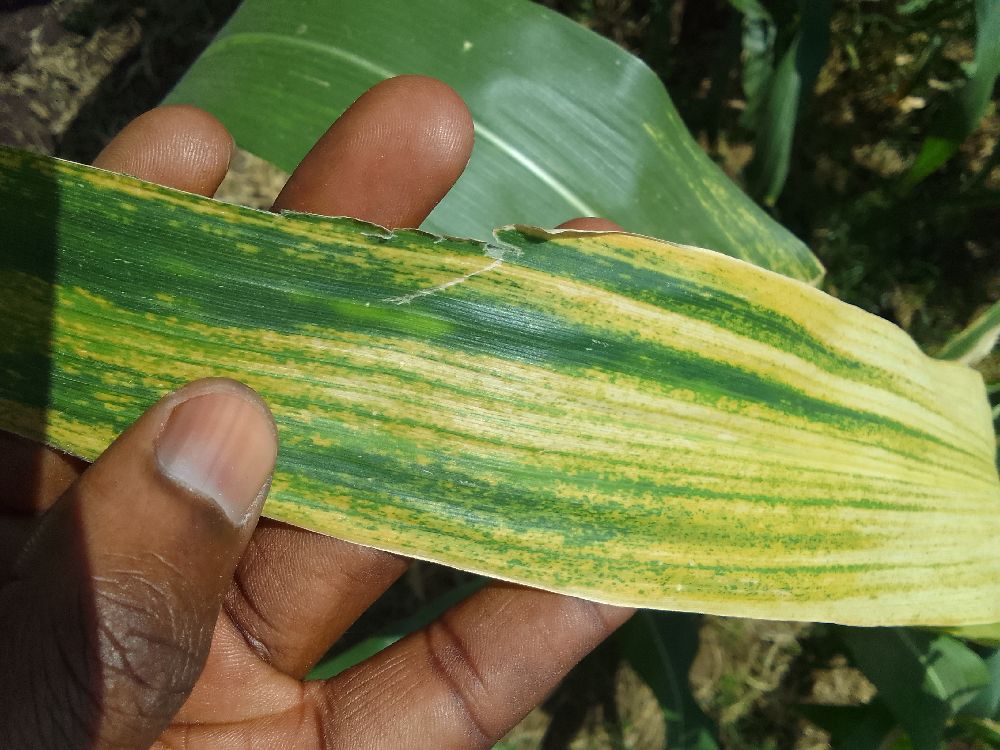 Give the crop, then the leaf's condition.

maize, maize lethal necrosis
